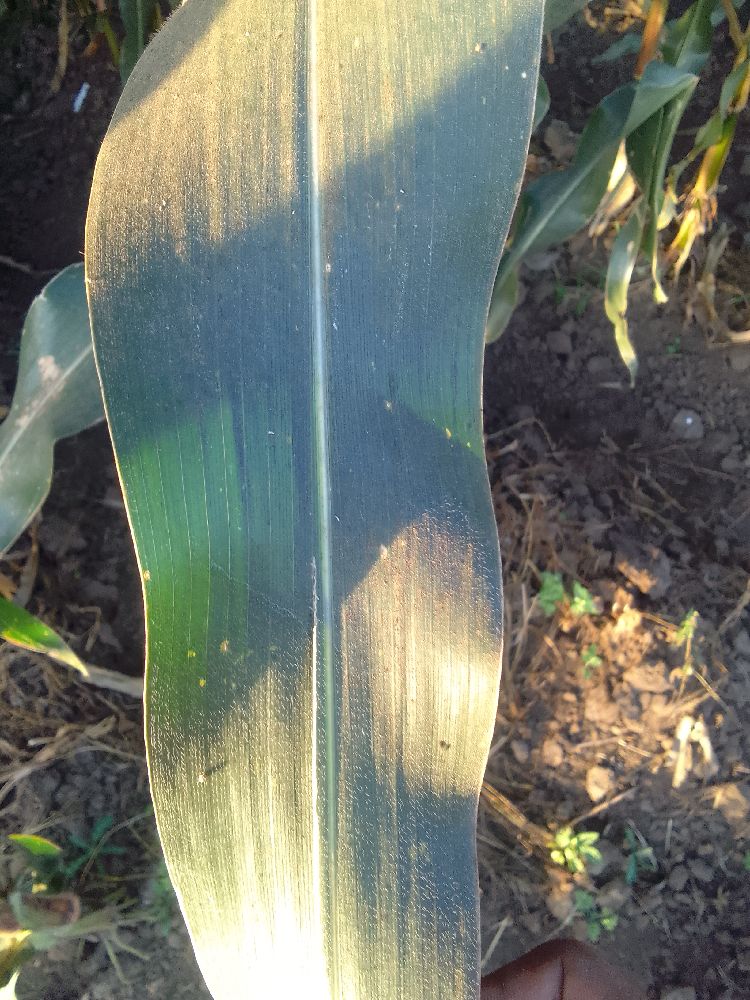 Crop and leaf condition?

maize, healthy
